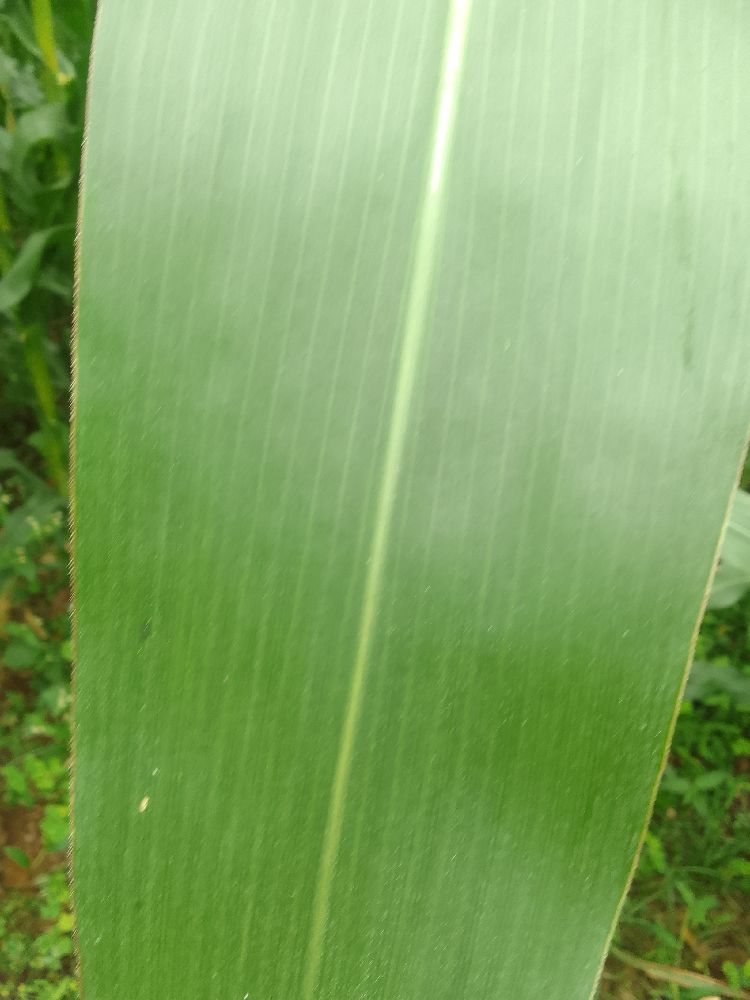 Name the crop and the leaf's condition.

maize, healthy
